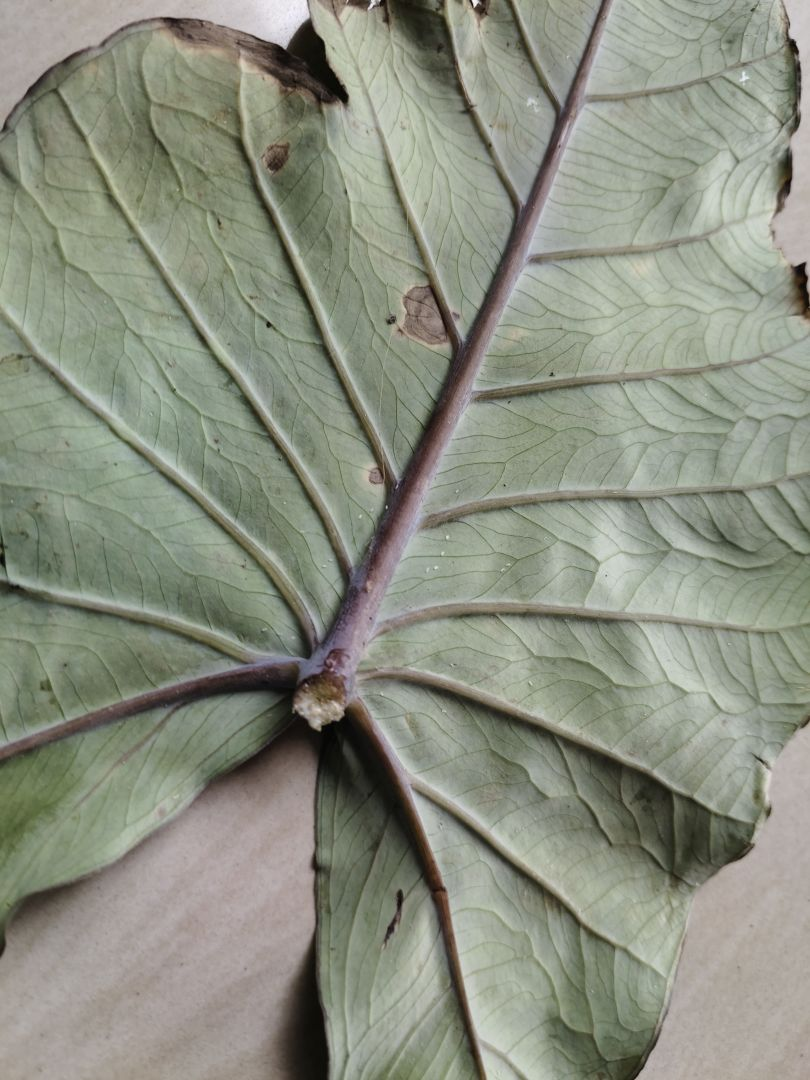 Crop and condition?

taro, leaf blight
